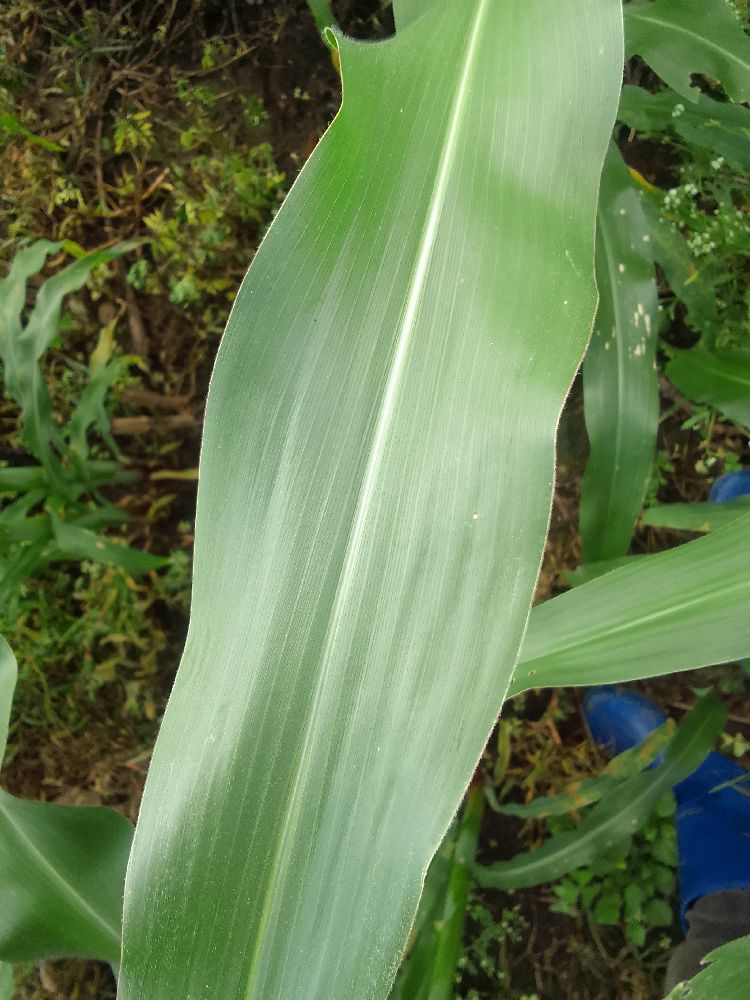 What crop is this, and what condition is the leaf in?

maize, healthy
